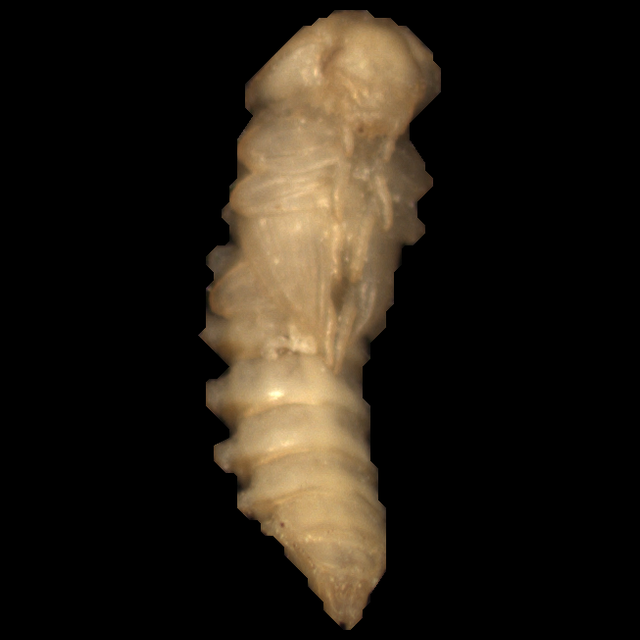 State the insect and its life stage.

mealworm pupa
